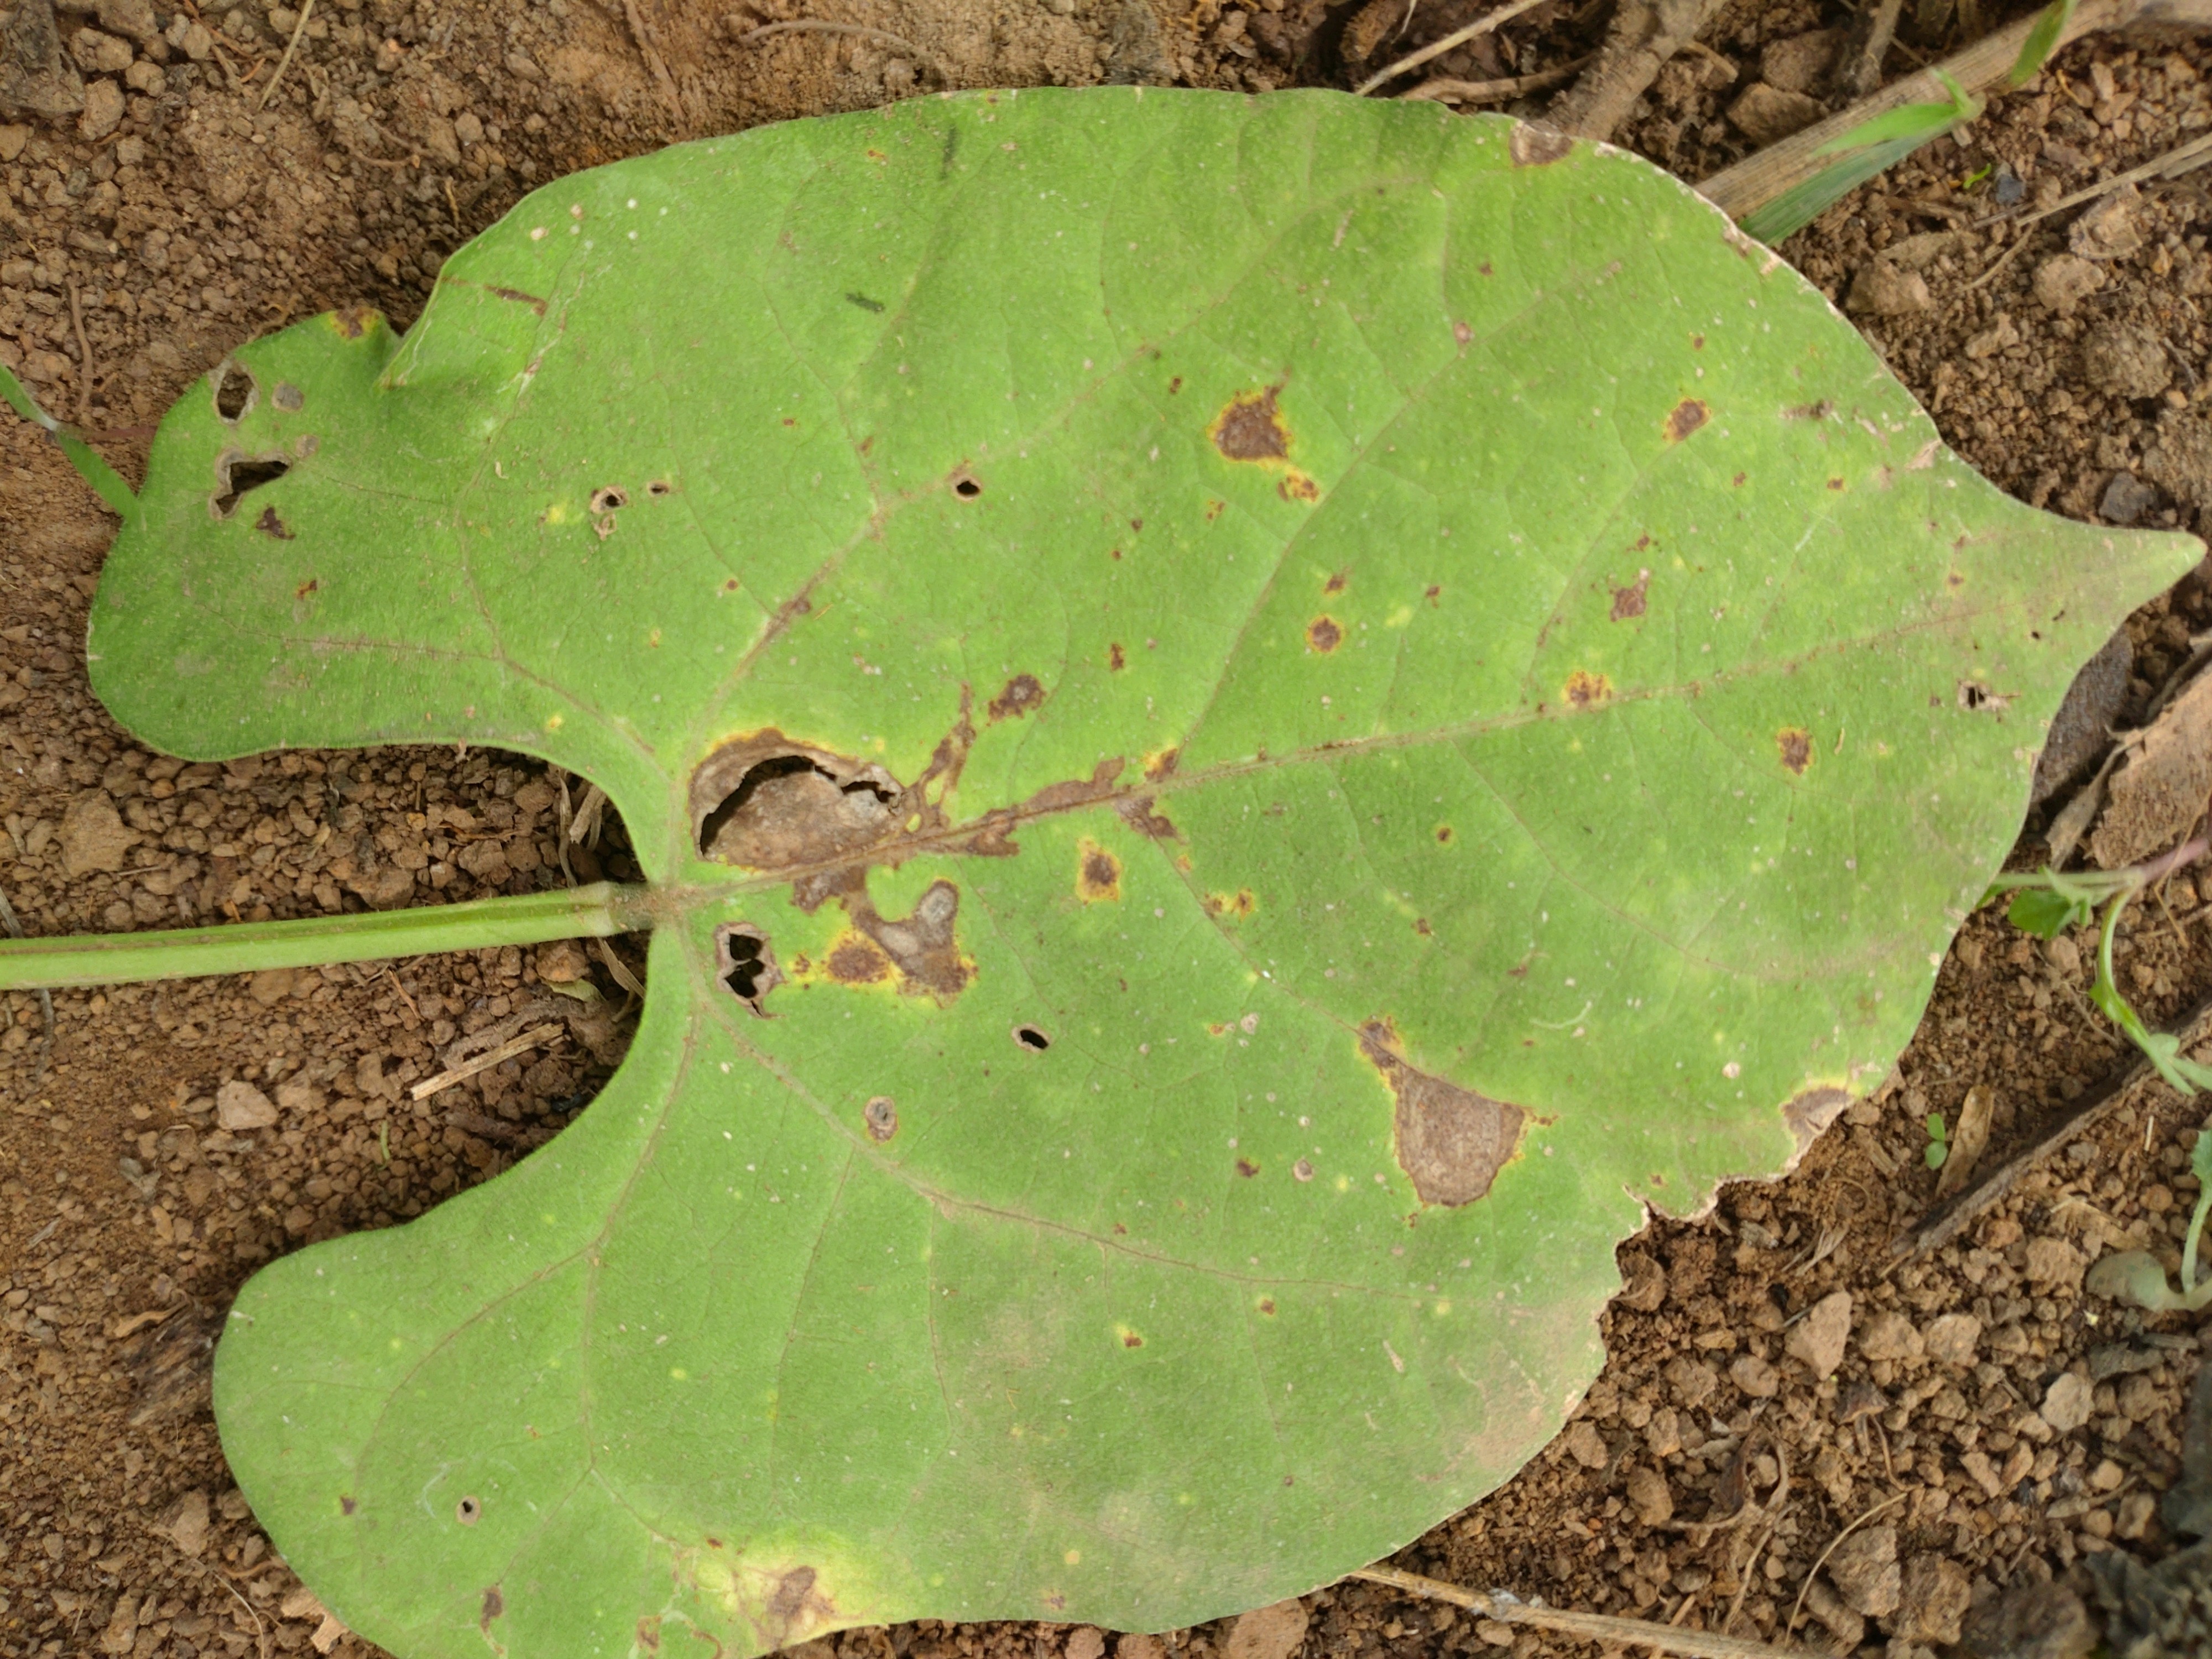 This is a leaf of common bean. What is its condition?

rust
